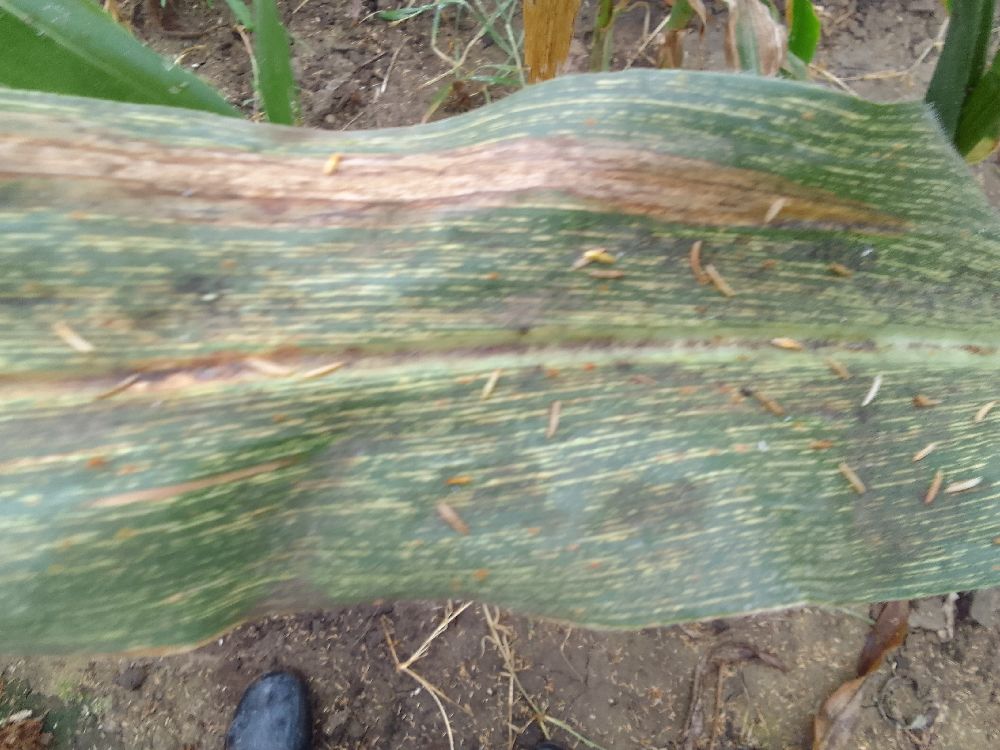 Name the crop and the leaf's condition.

maize, maize streak virus
